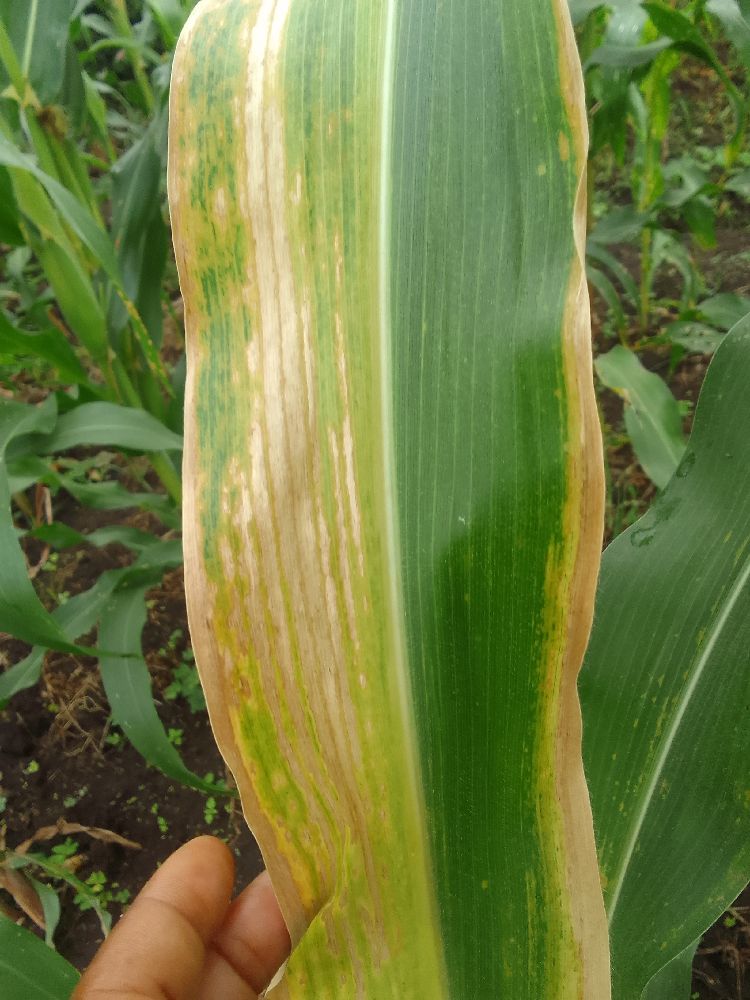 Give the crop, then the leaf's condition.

maize, maize lethal necrosis
